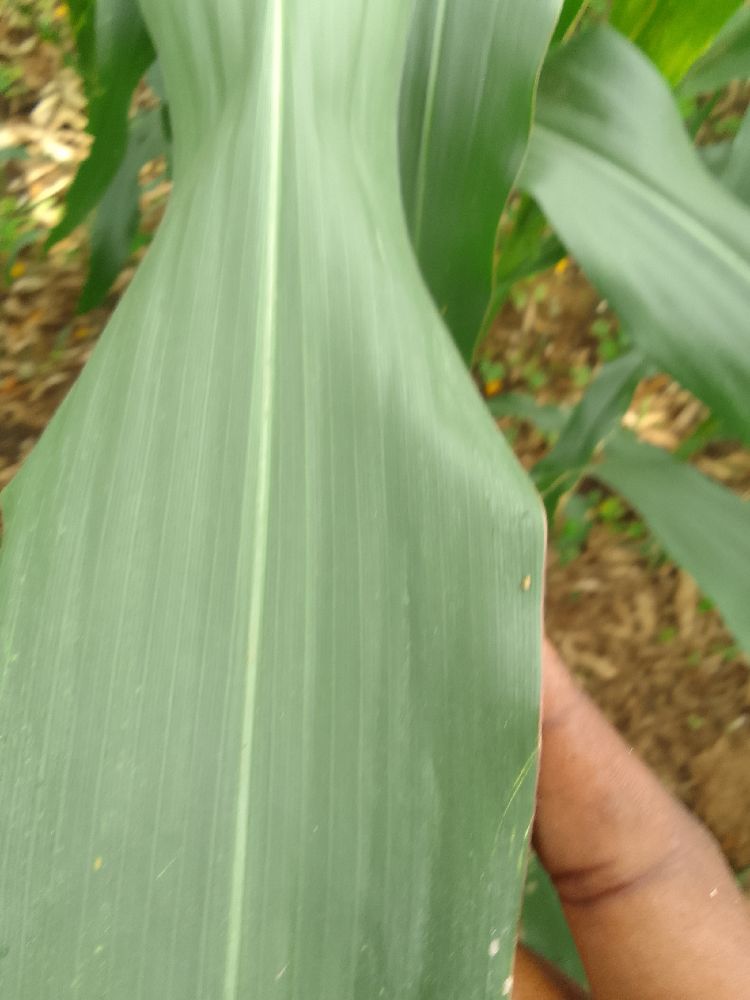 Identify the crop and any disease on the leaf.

maize, healthy
